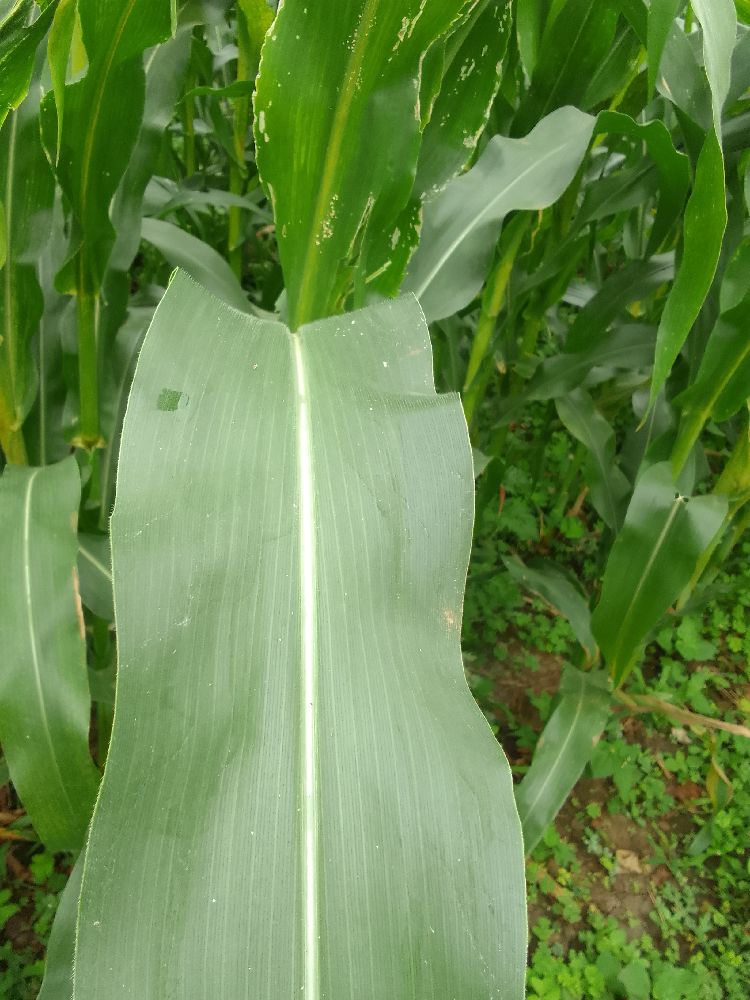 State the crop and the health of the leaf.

maize, healthy
